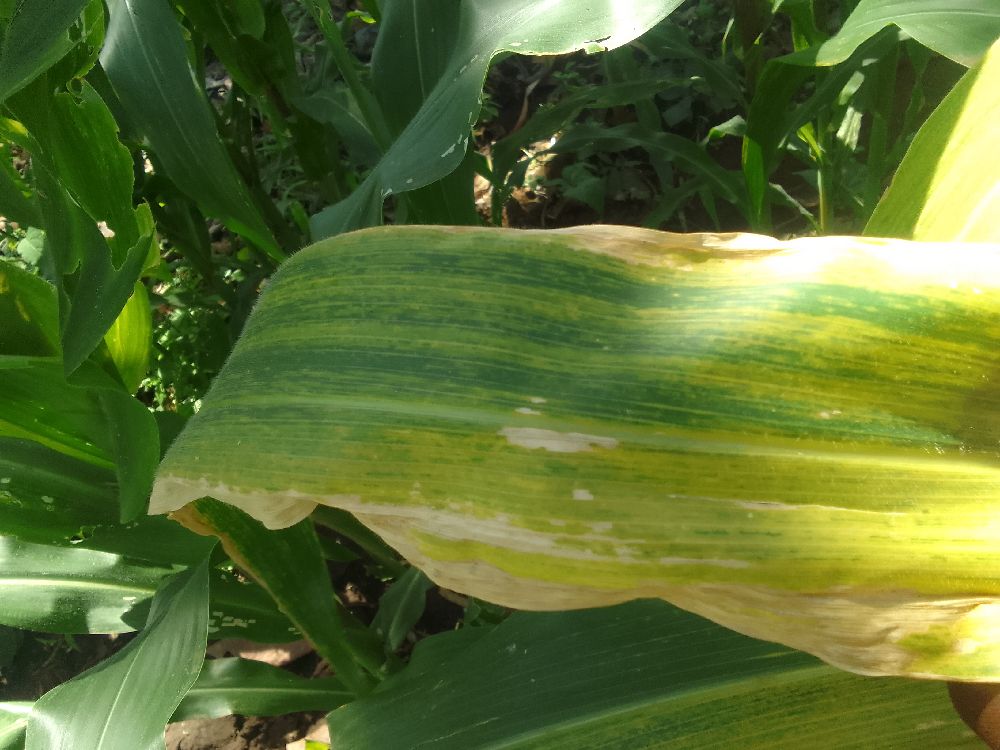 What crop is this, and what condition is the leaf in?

maize, maize lethal necrosis
